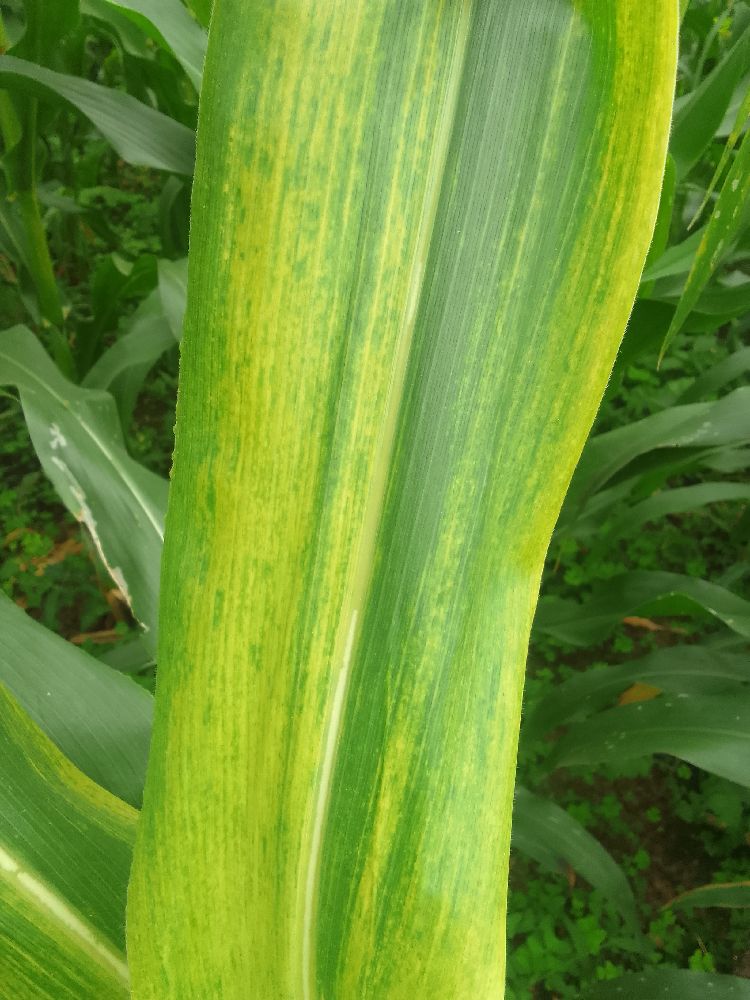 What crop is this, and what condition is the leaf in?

maize, maize lethal necrosis
